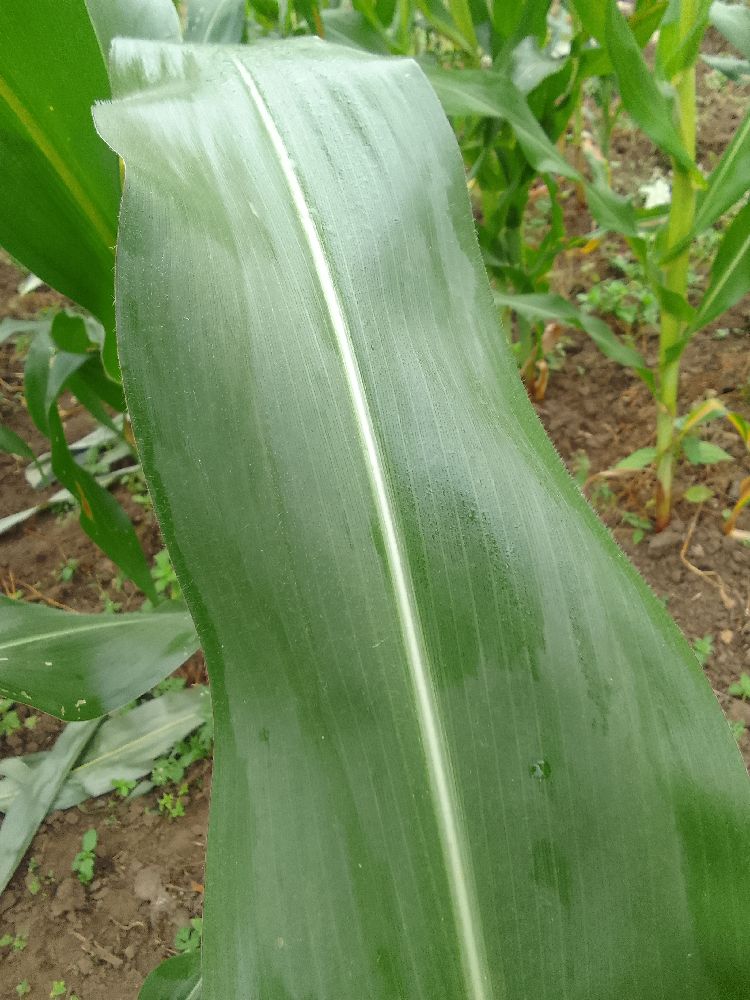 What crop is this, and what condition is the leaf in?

maize, healthy
